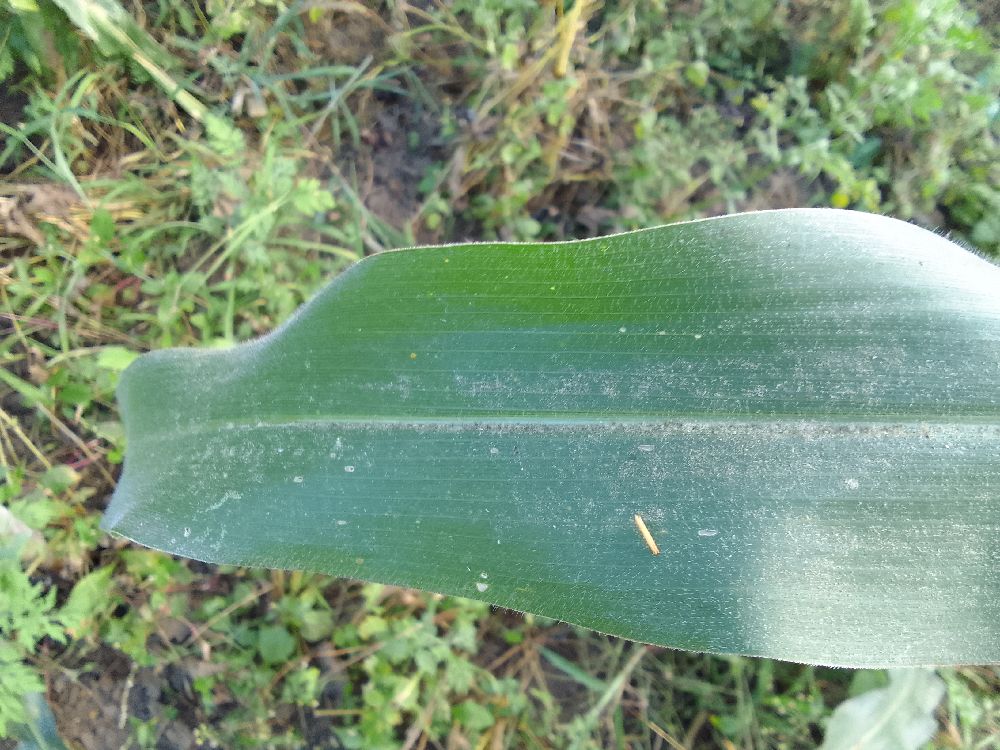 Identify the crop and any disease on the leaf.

maize, healthy
